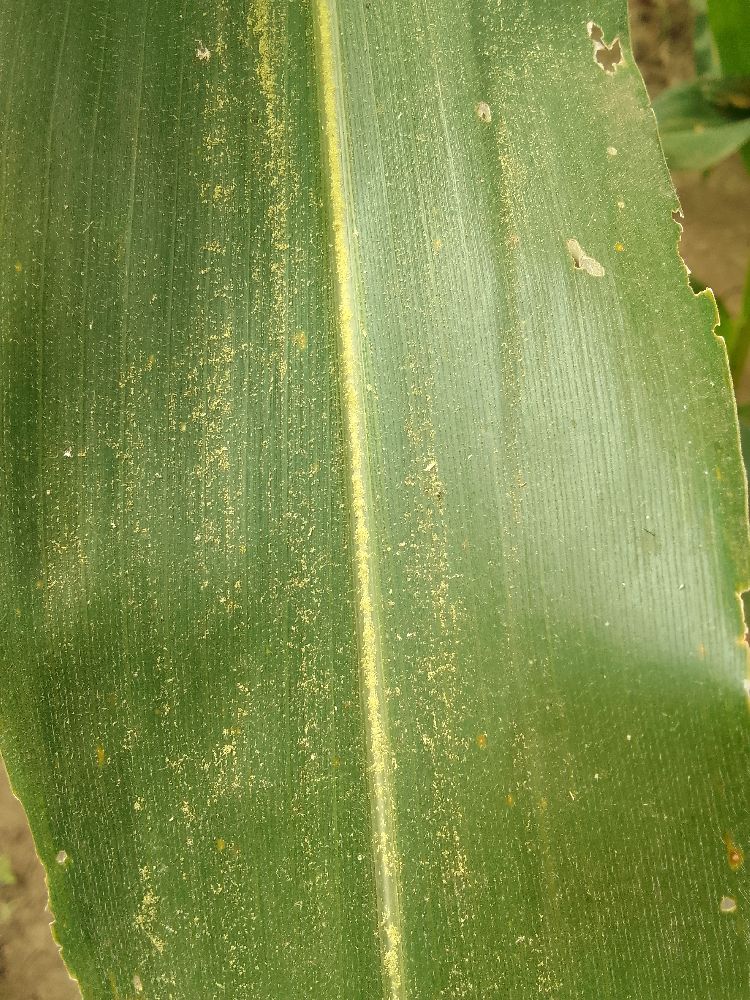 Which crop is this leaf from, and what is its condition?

maize, healthy
